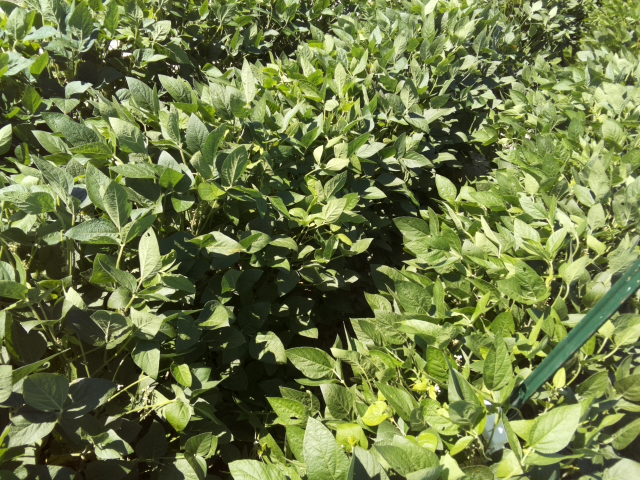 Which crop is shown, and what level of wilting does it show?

soybean, leaflets folding inward at secondary pulvinus with no turgor loss in leaflets or petioles
